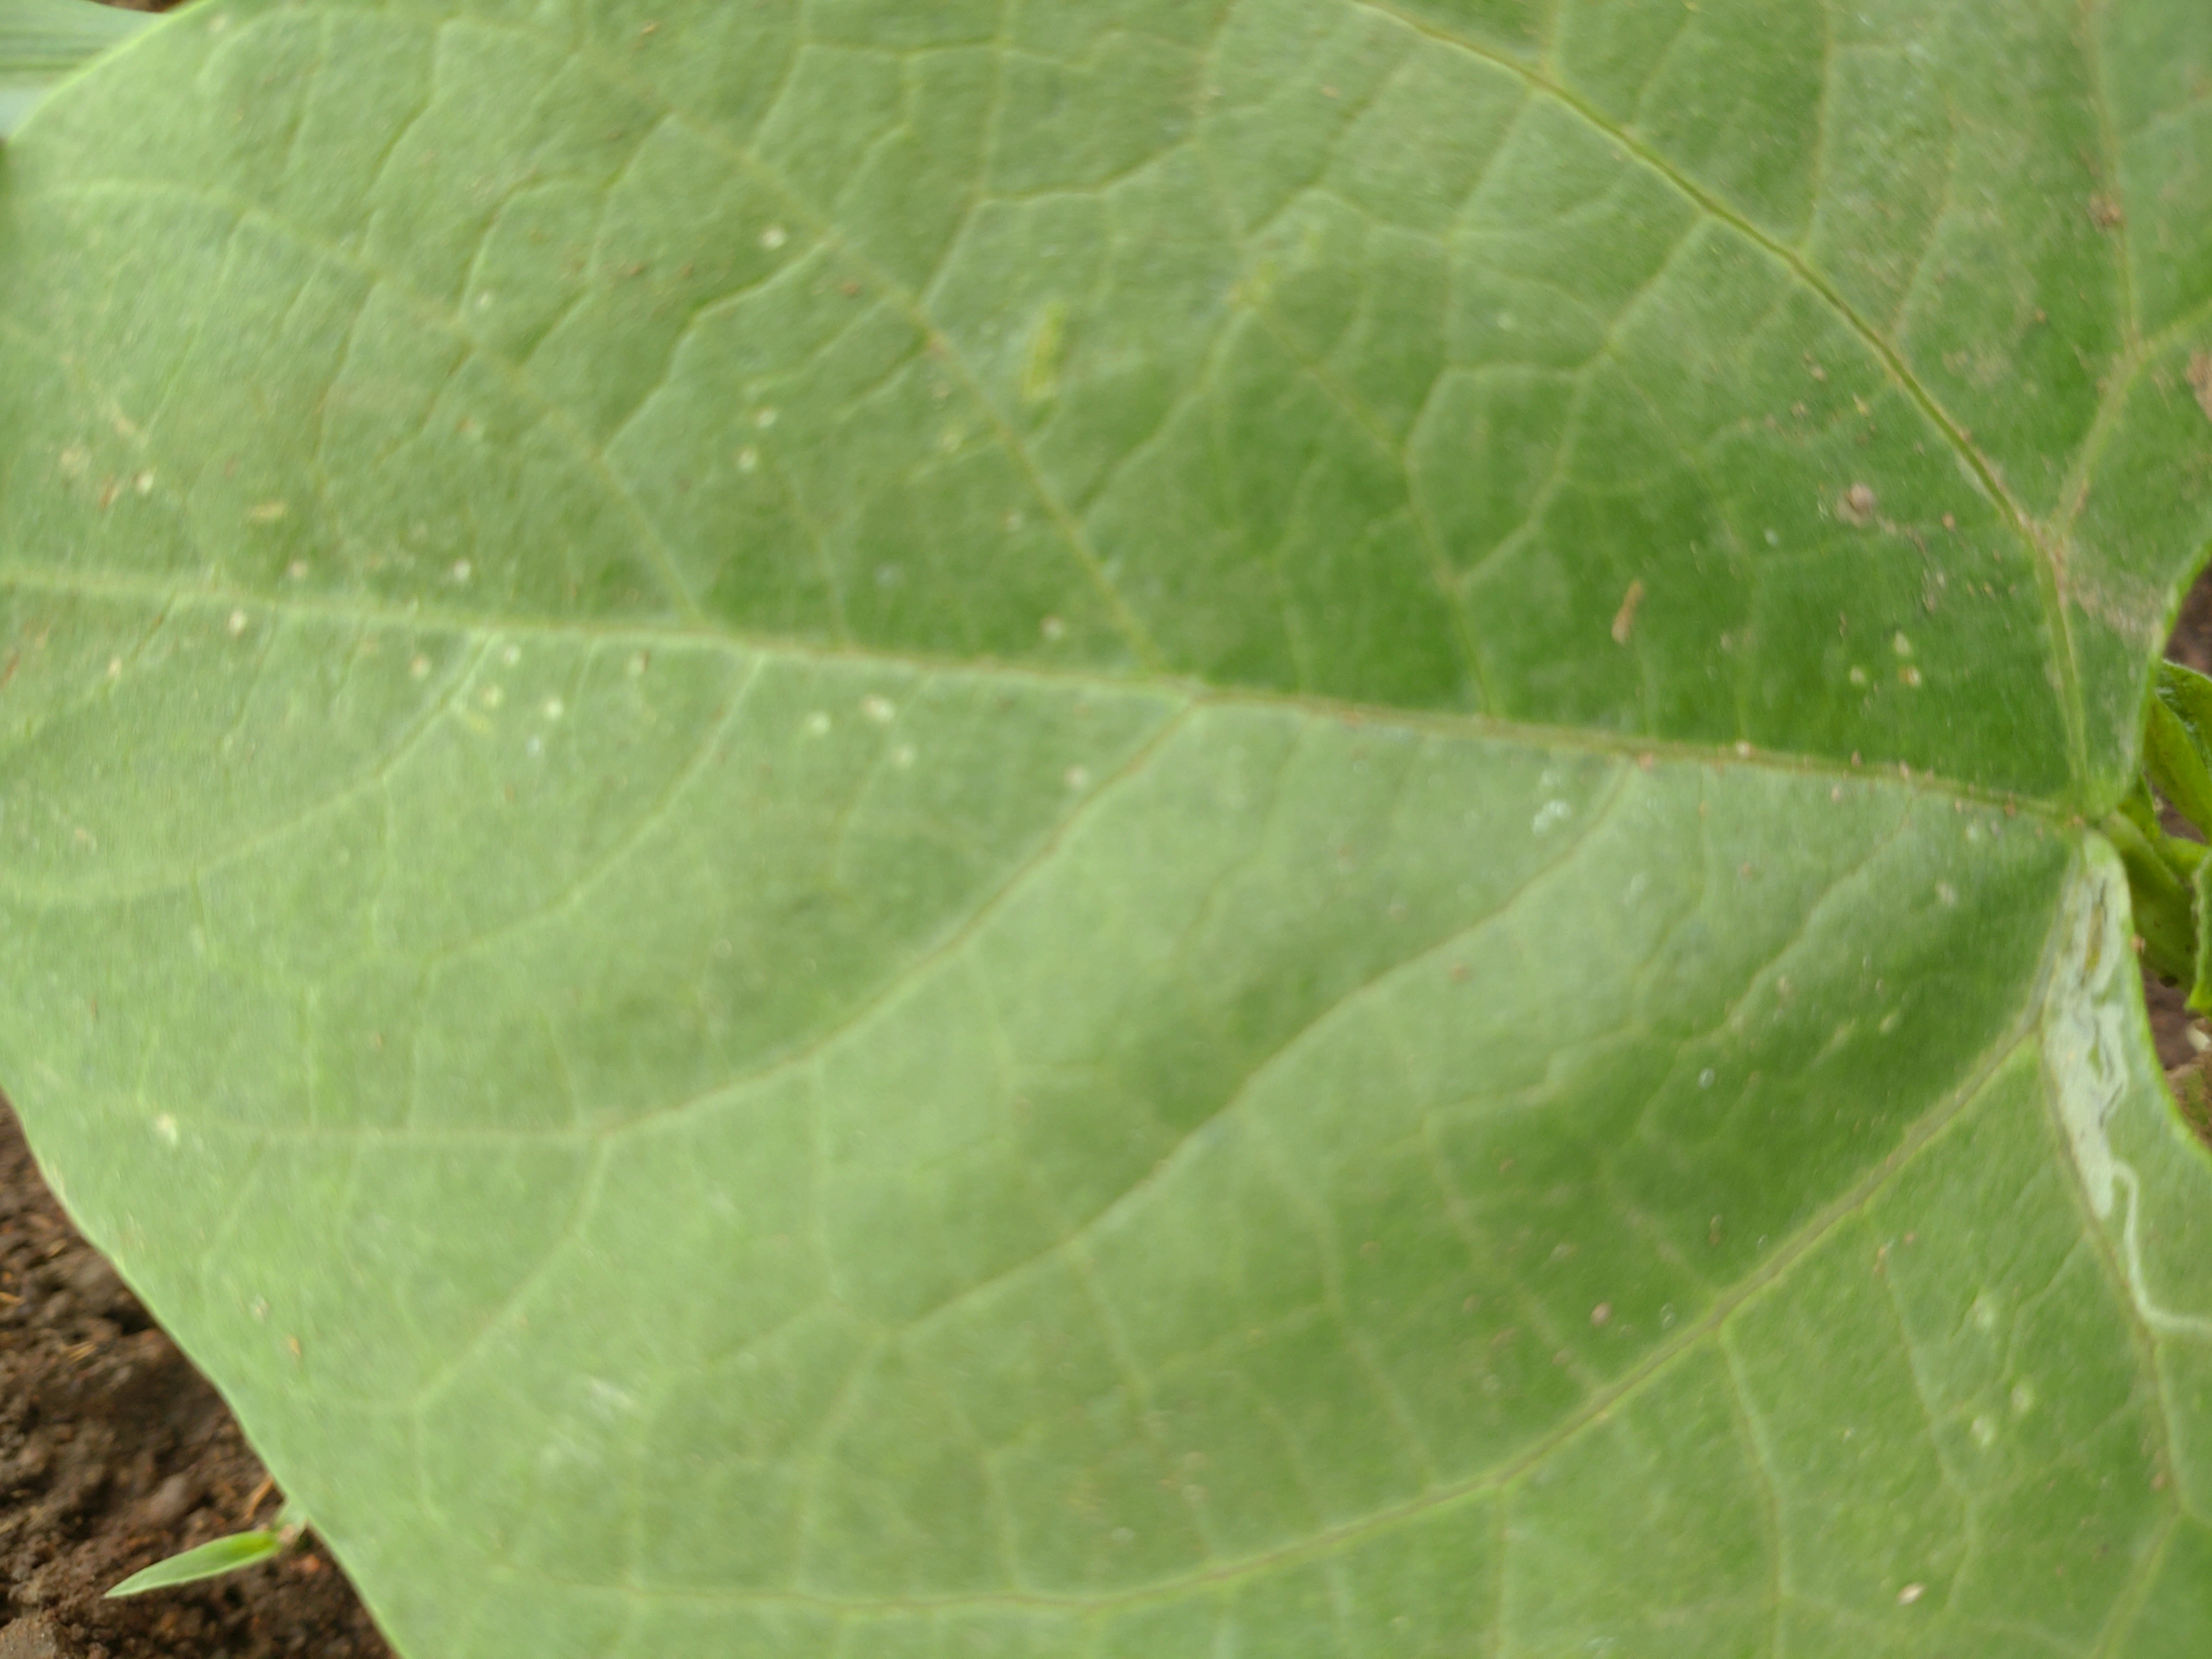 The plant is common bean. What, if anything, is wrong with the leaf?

healthy
